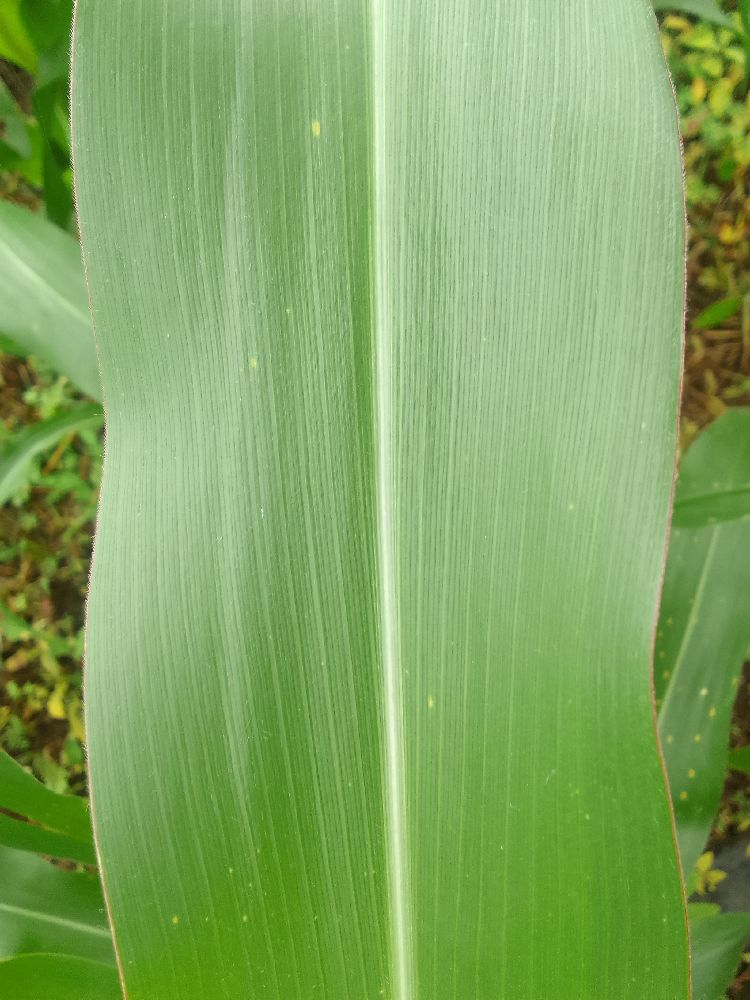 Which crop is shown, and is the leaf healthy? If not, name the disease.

maize, healthy
